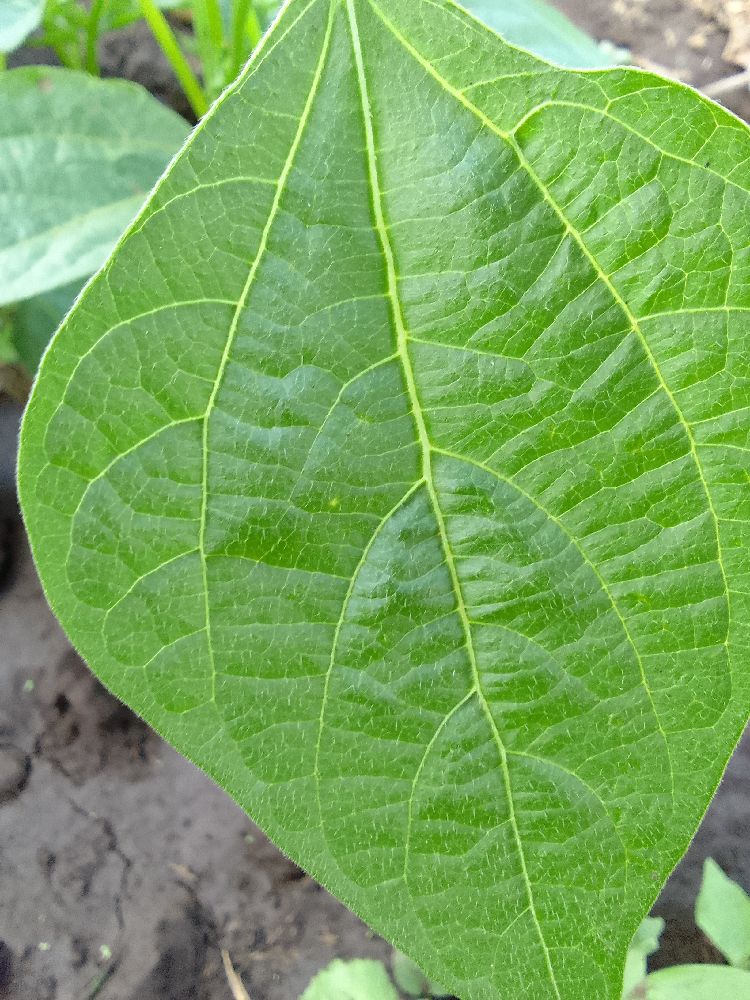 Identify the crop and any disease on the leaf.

common bean, healthy
